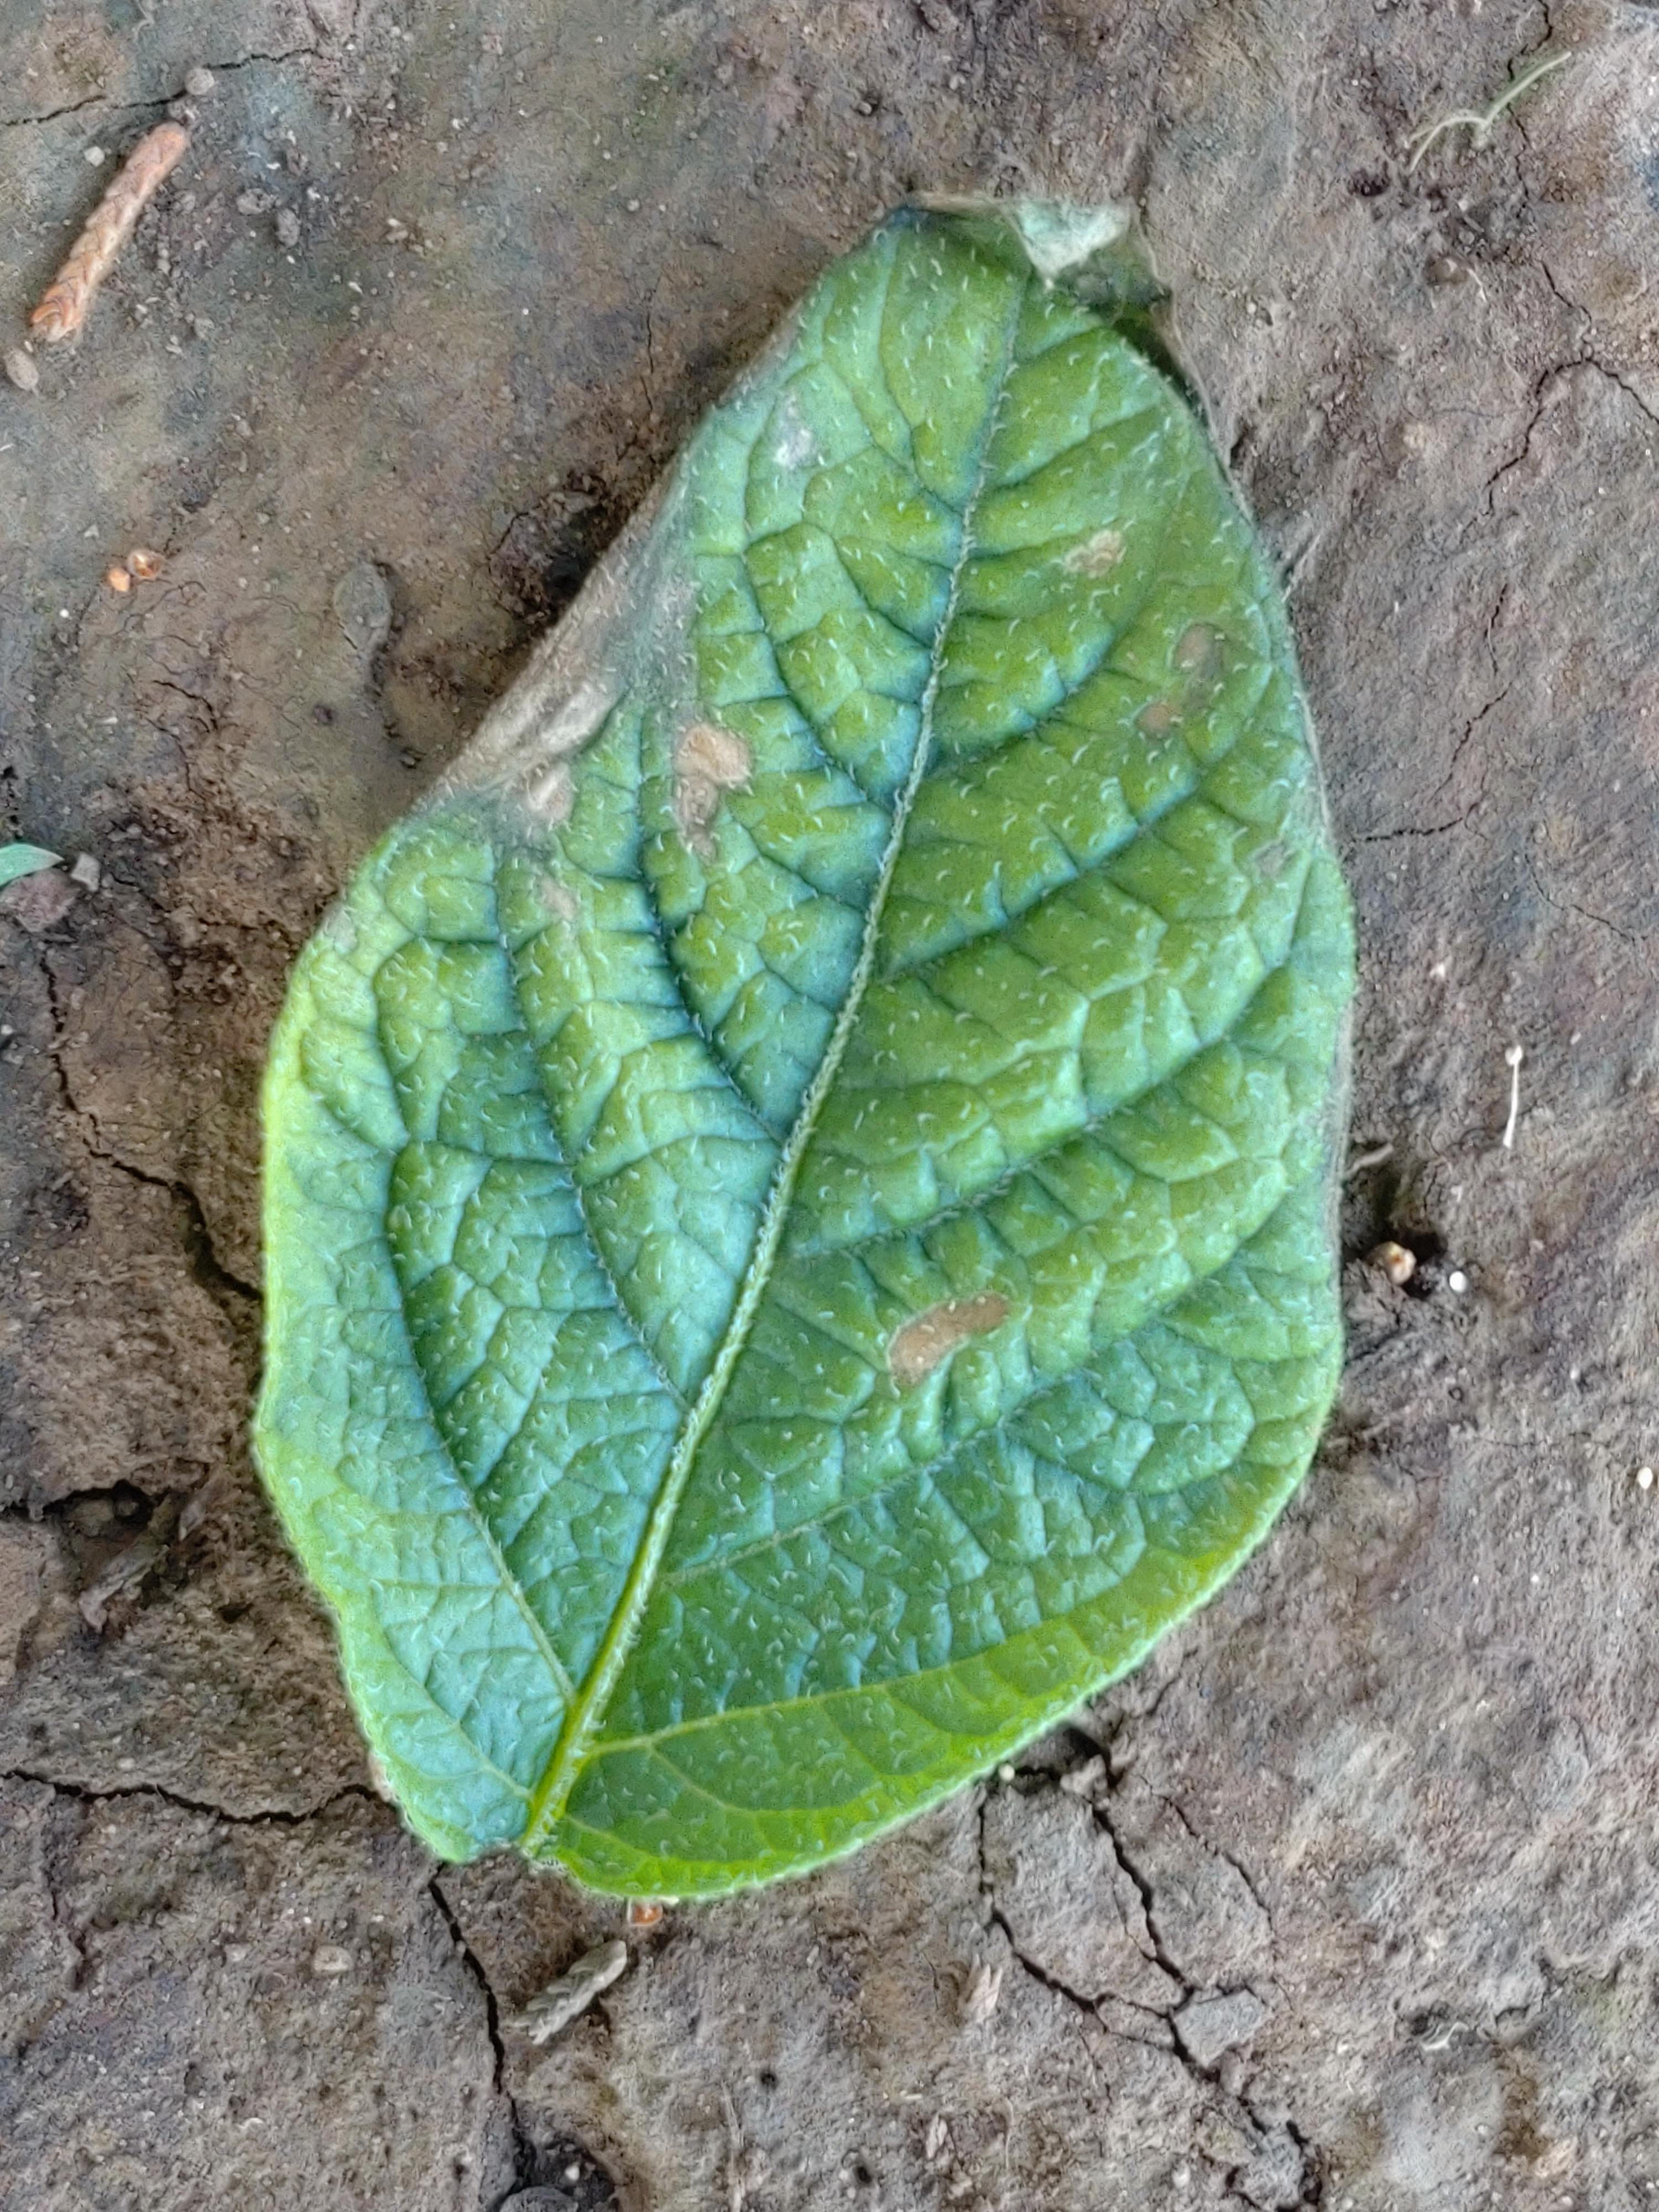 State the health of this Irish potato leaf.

early blight
